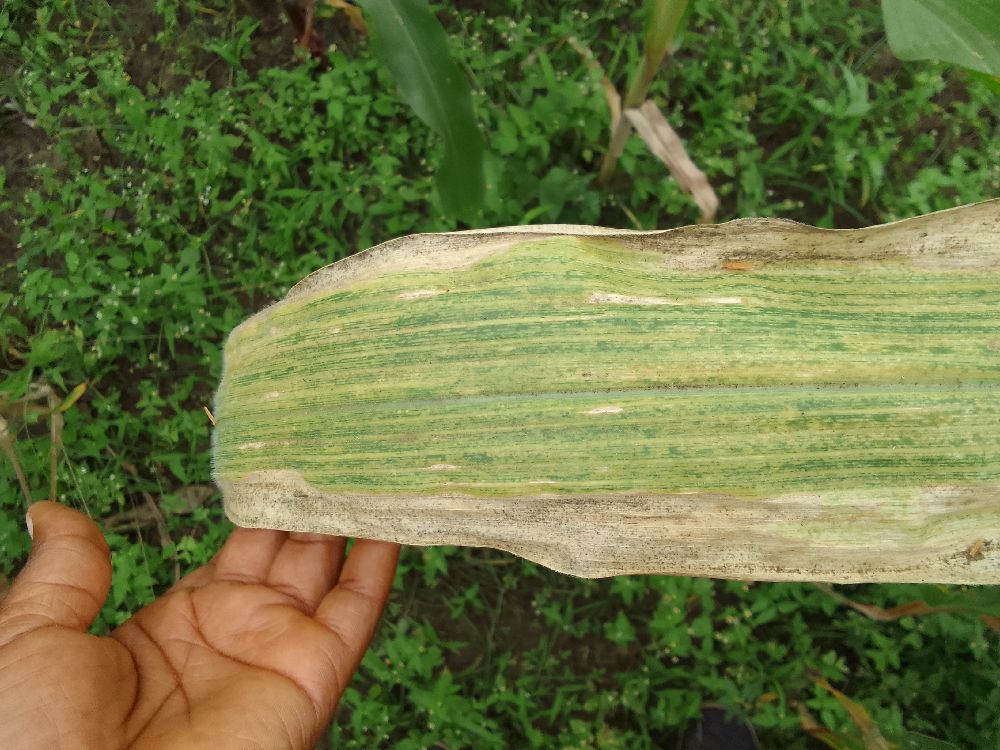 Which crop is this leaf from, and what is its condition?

maize, maize lethal necrosis
